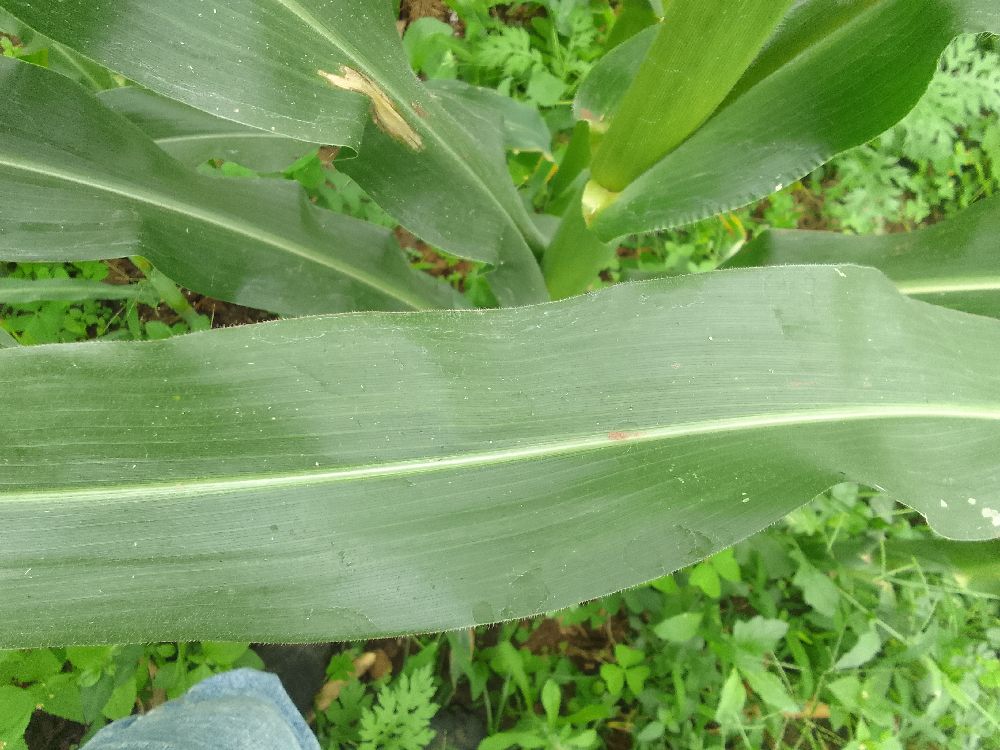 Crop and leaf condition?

maize, healthy
